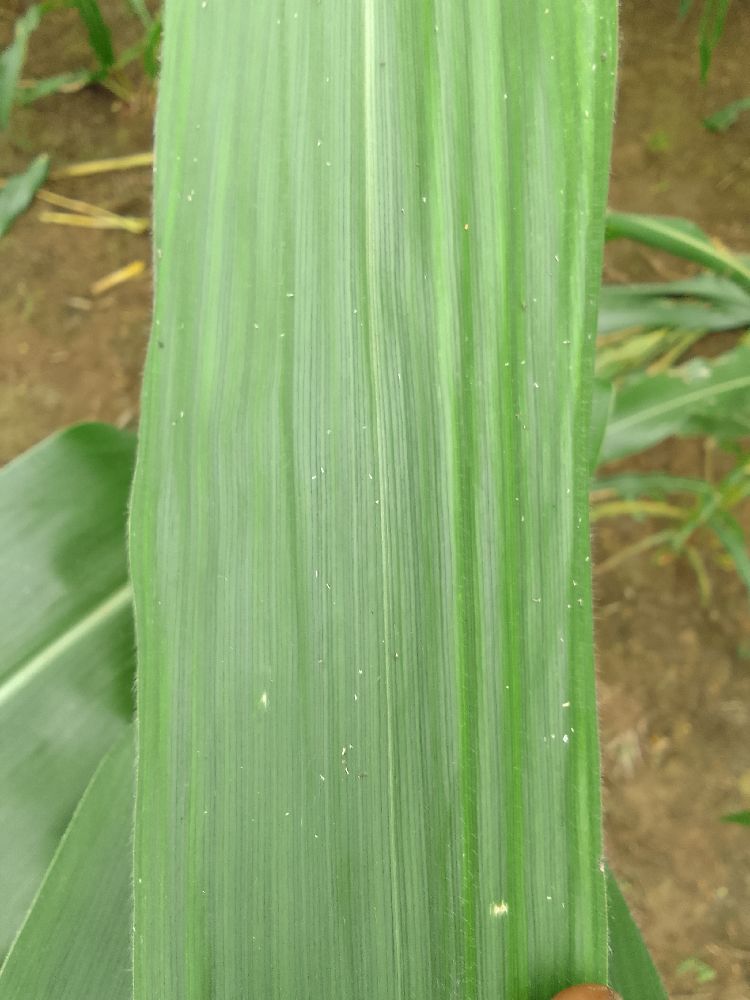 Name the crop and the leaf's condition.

maize, healthy
